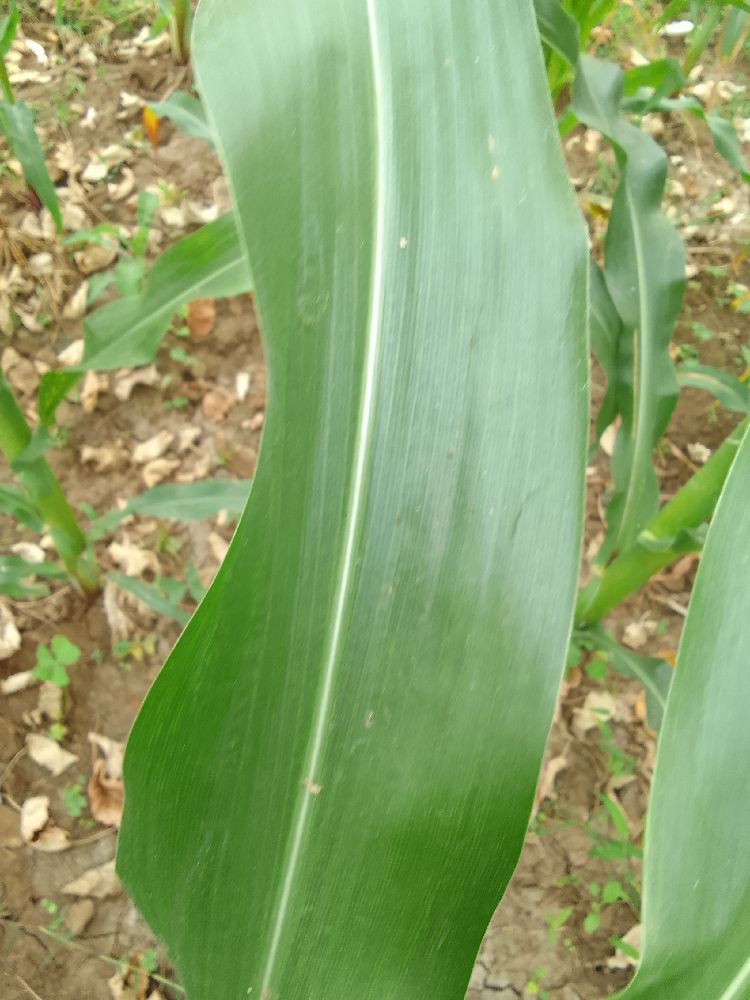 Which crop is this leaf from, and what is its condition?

maize, healthy
